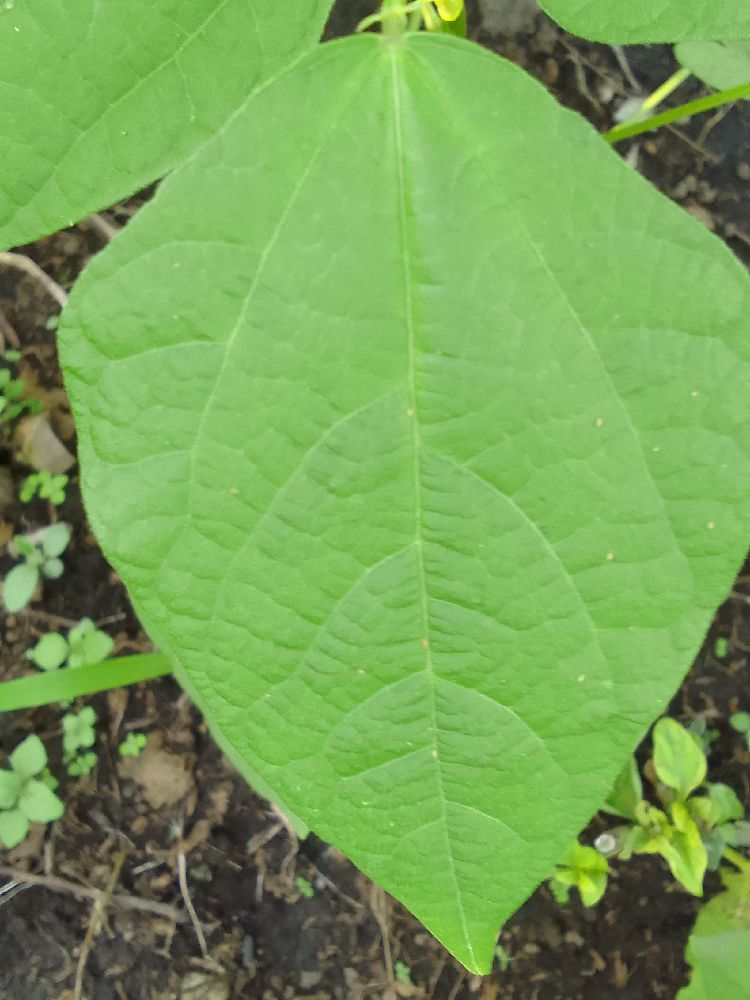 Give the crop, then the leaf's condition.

common bean, healthy
